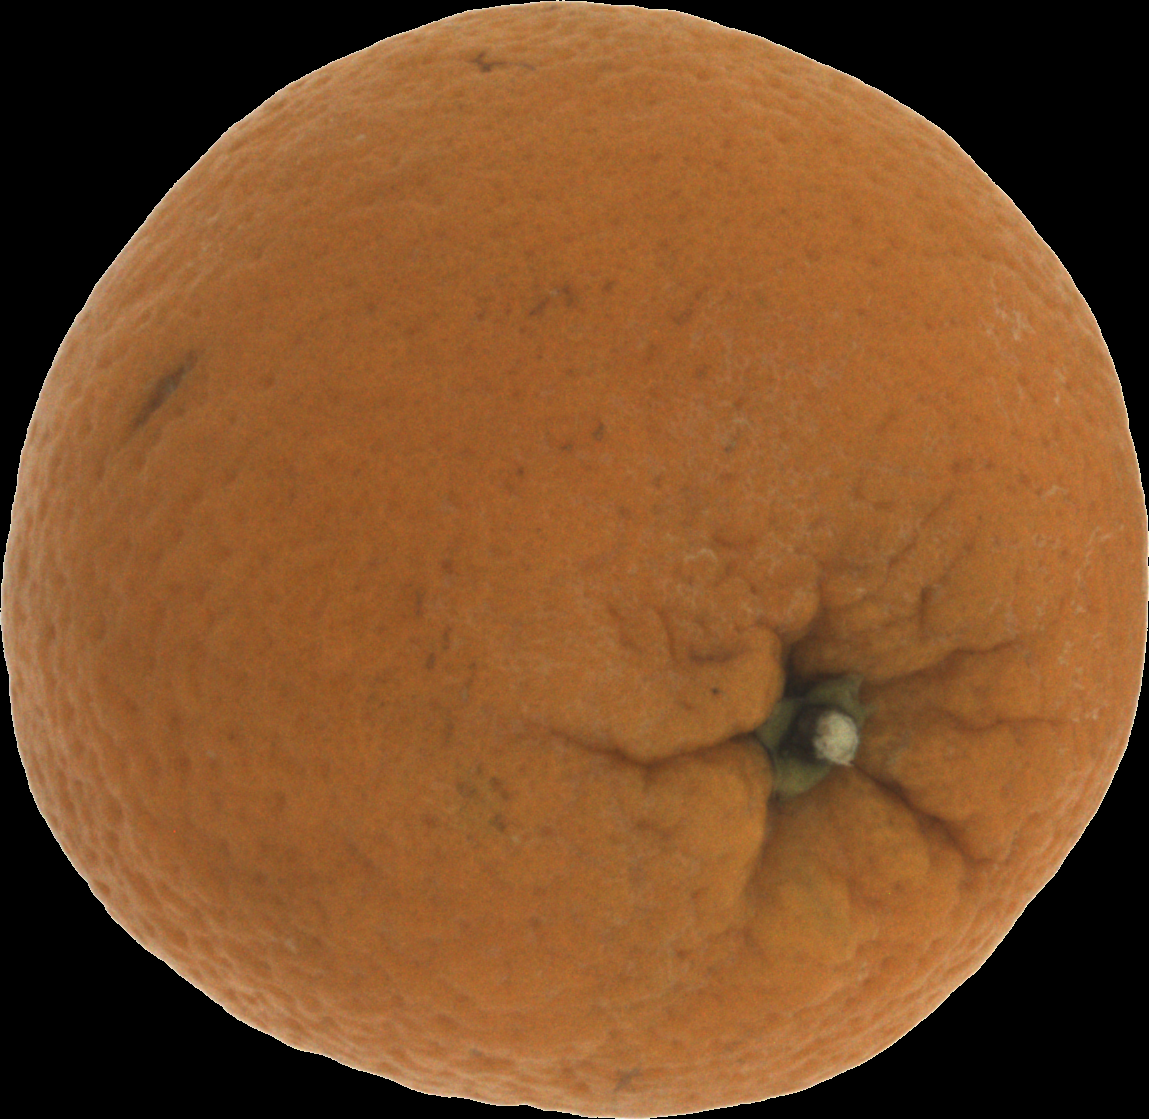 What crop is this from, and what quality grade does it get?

orange, bad
